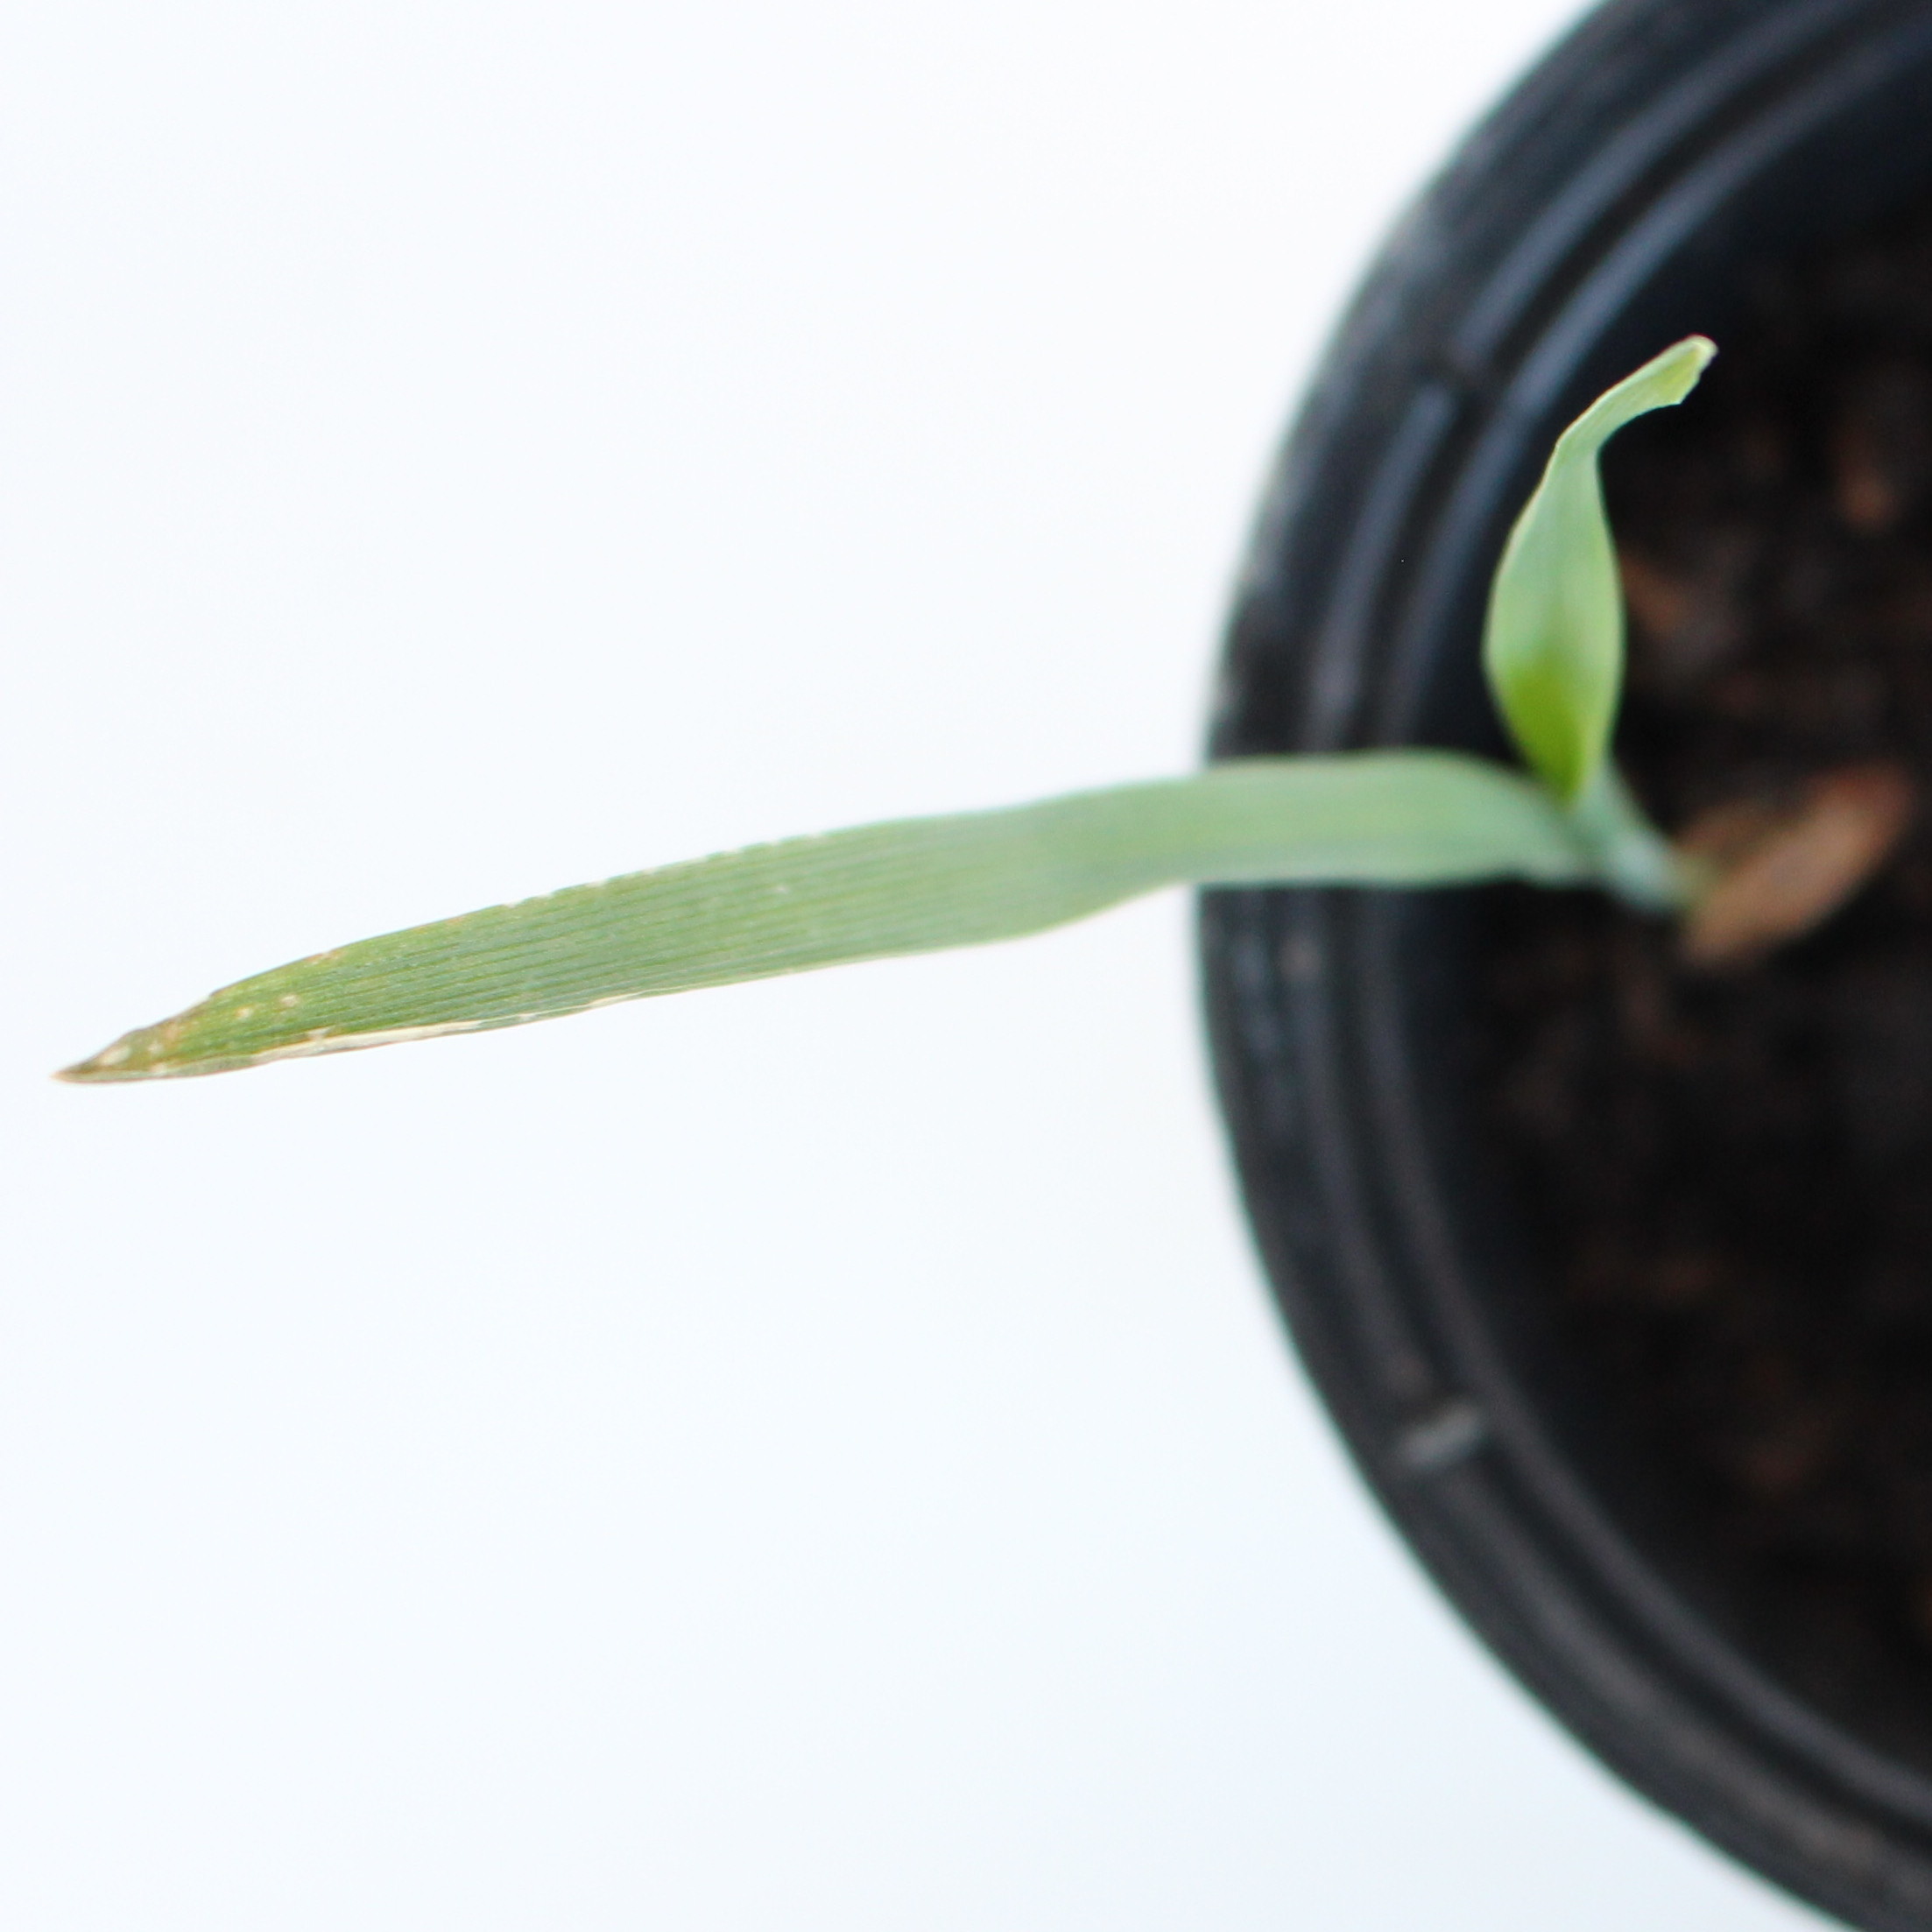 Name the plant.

Avena sterilis
